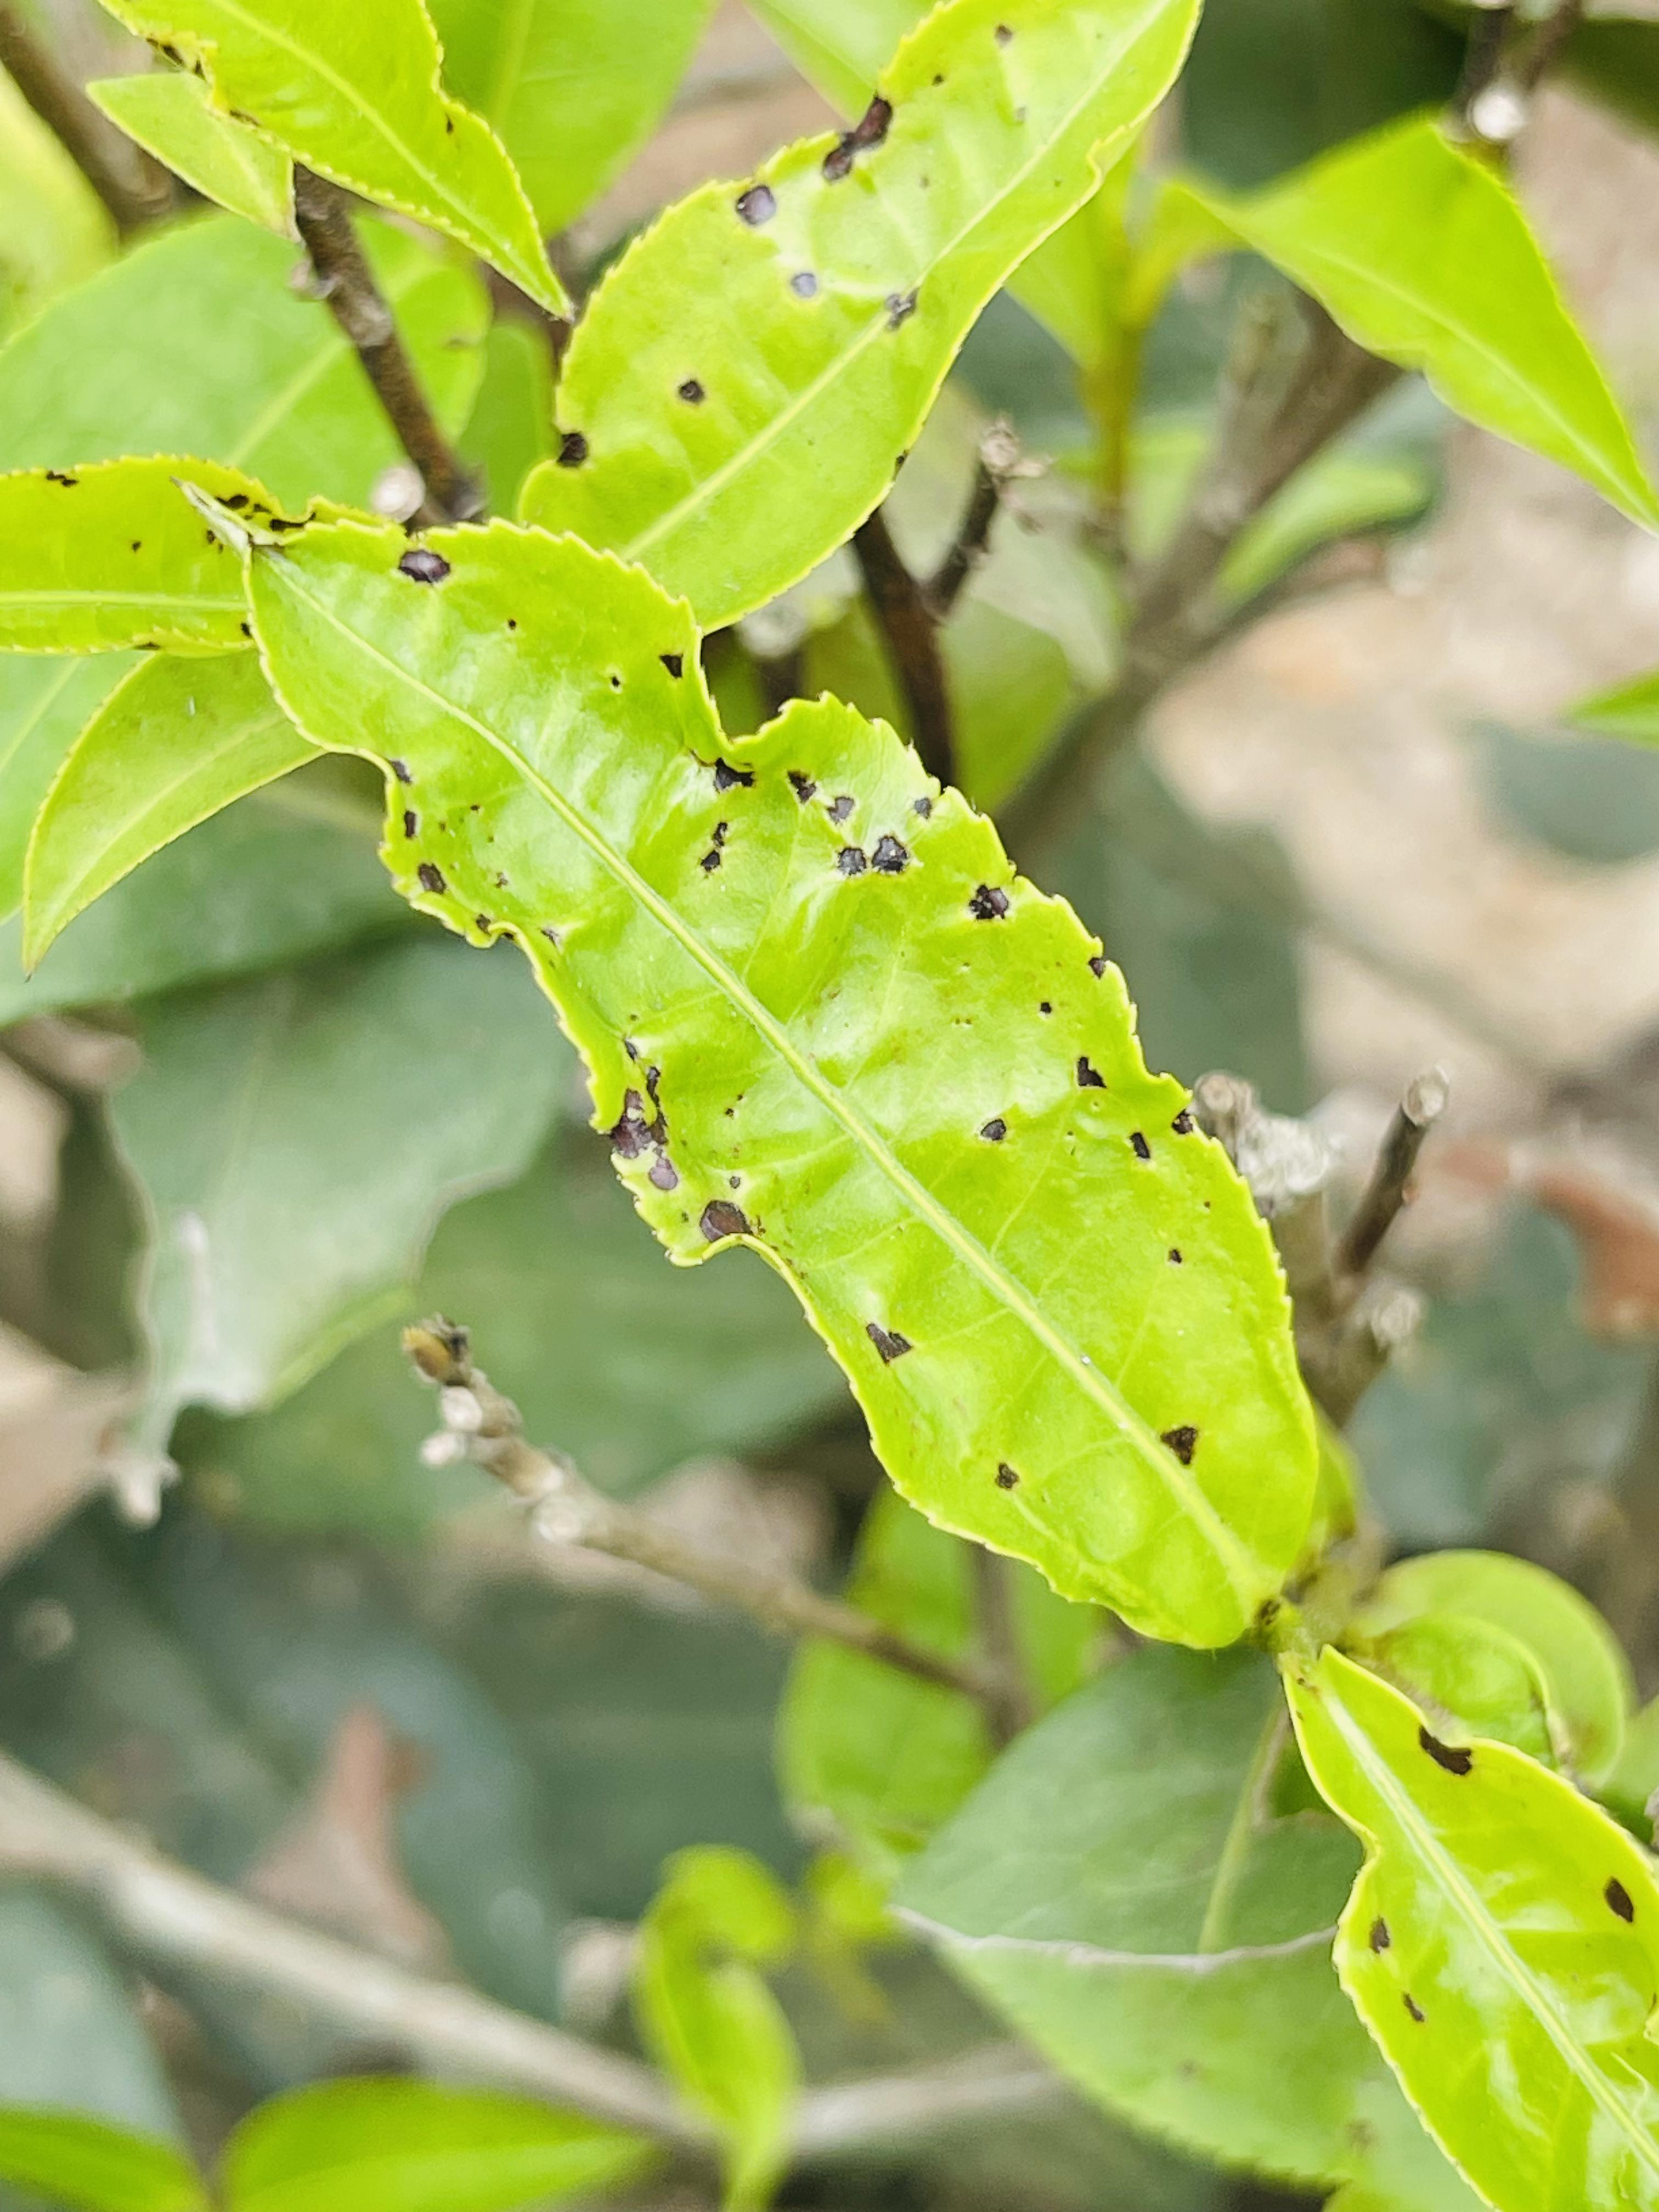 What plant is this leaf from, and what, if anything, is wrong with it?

tea, helopeltis
